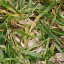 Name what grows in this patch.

grass
